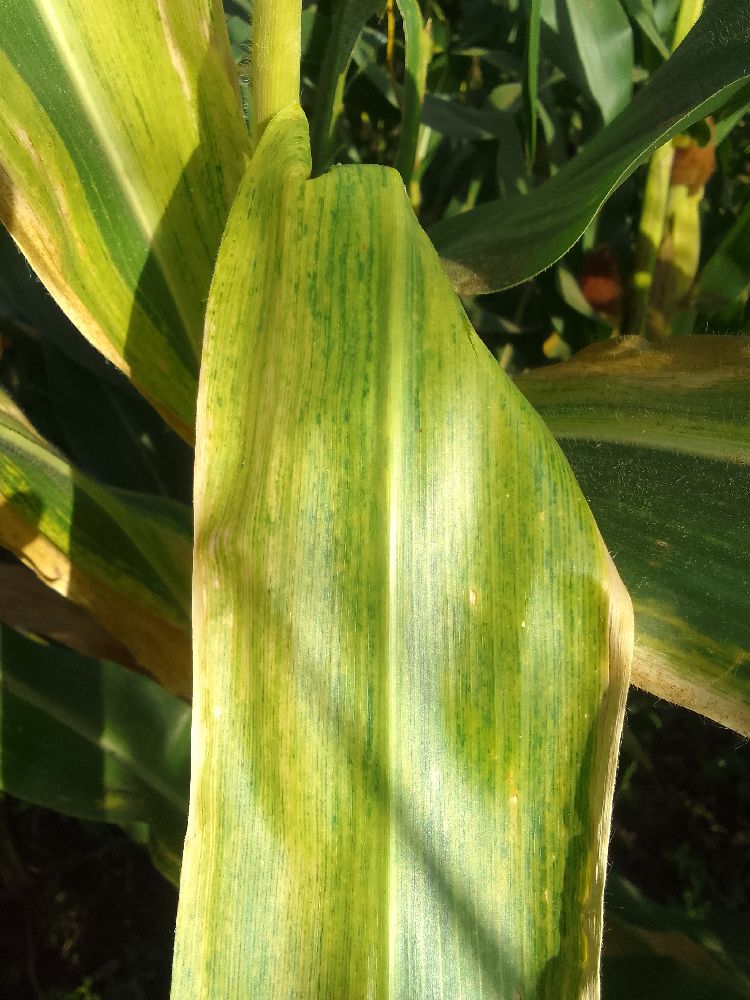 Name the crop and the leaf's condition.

maize, maize lethal necrosis
